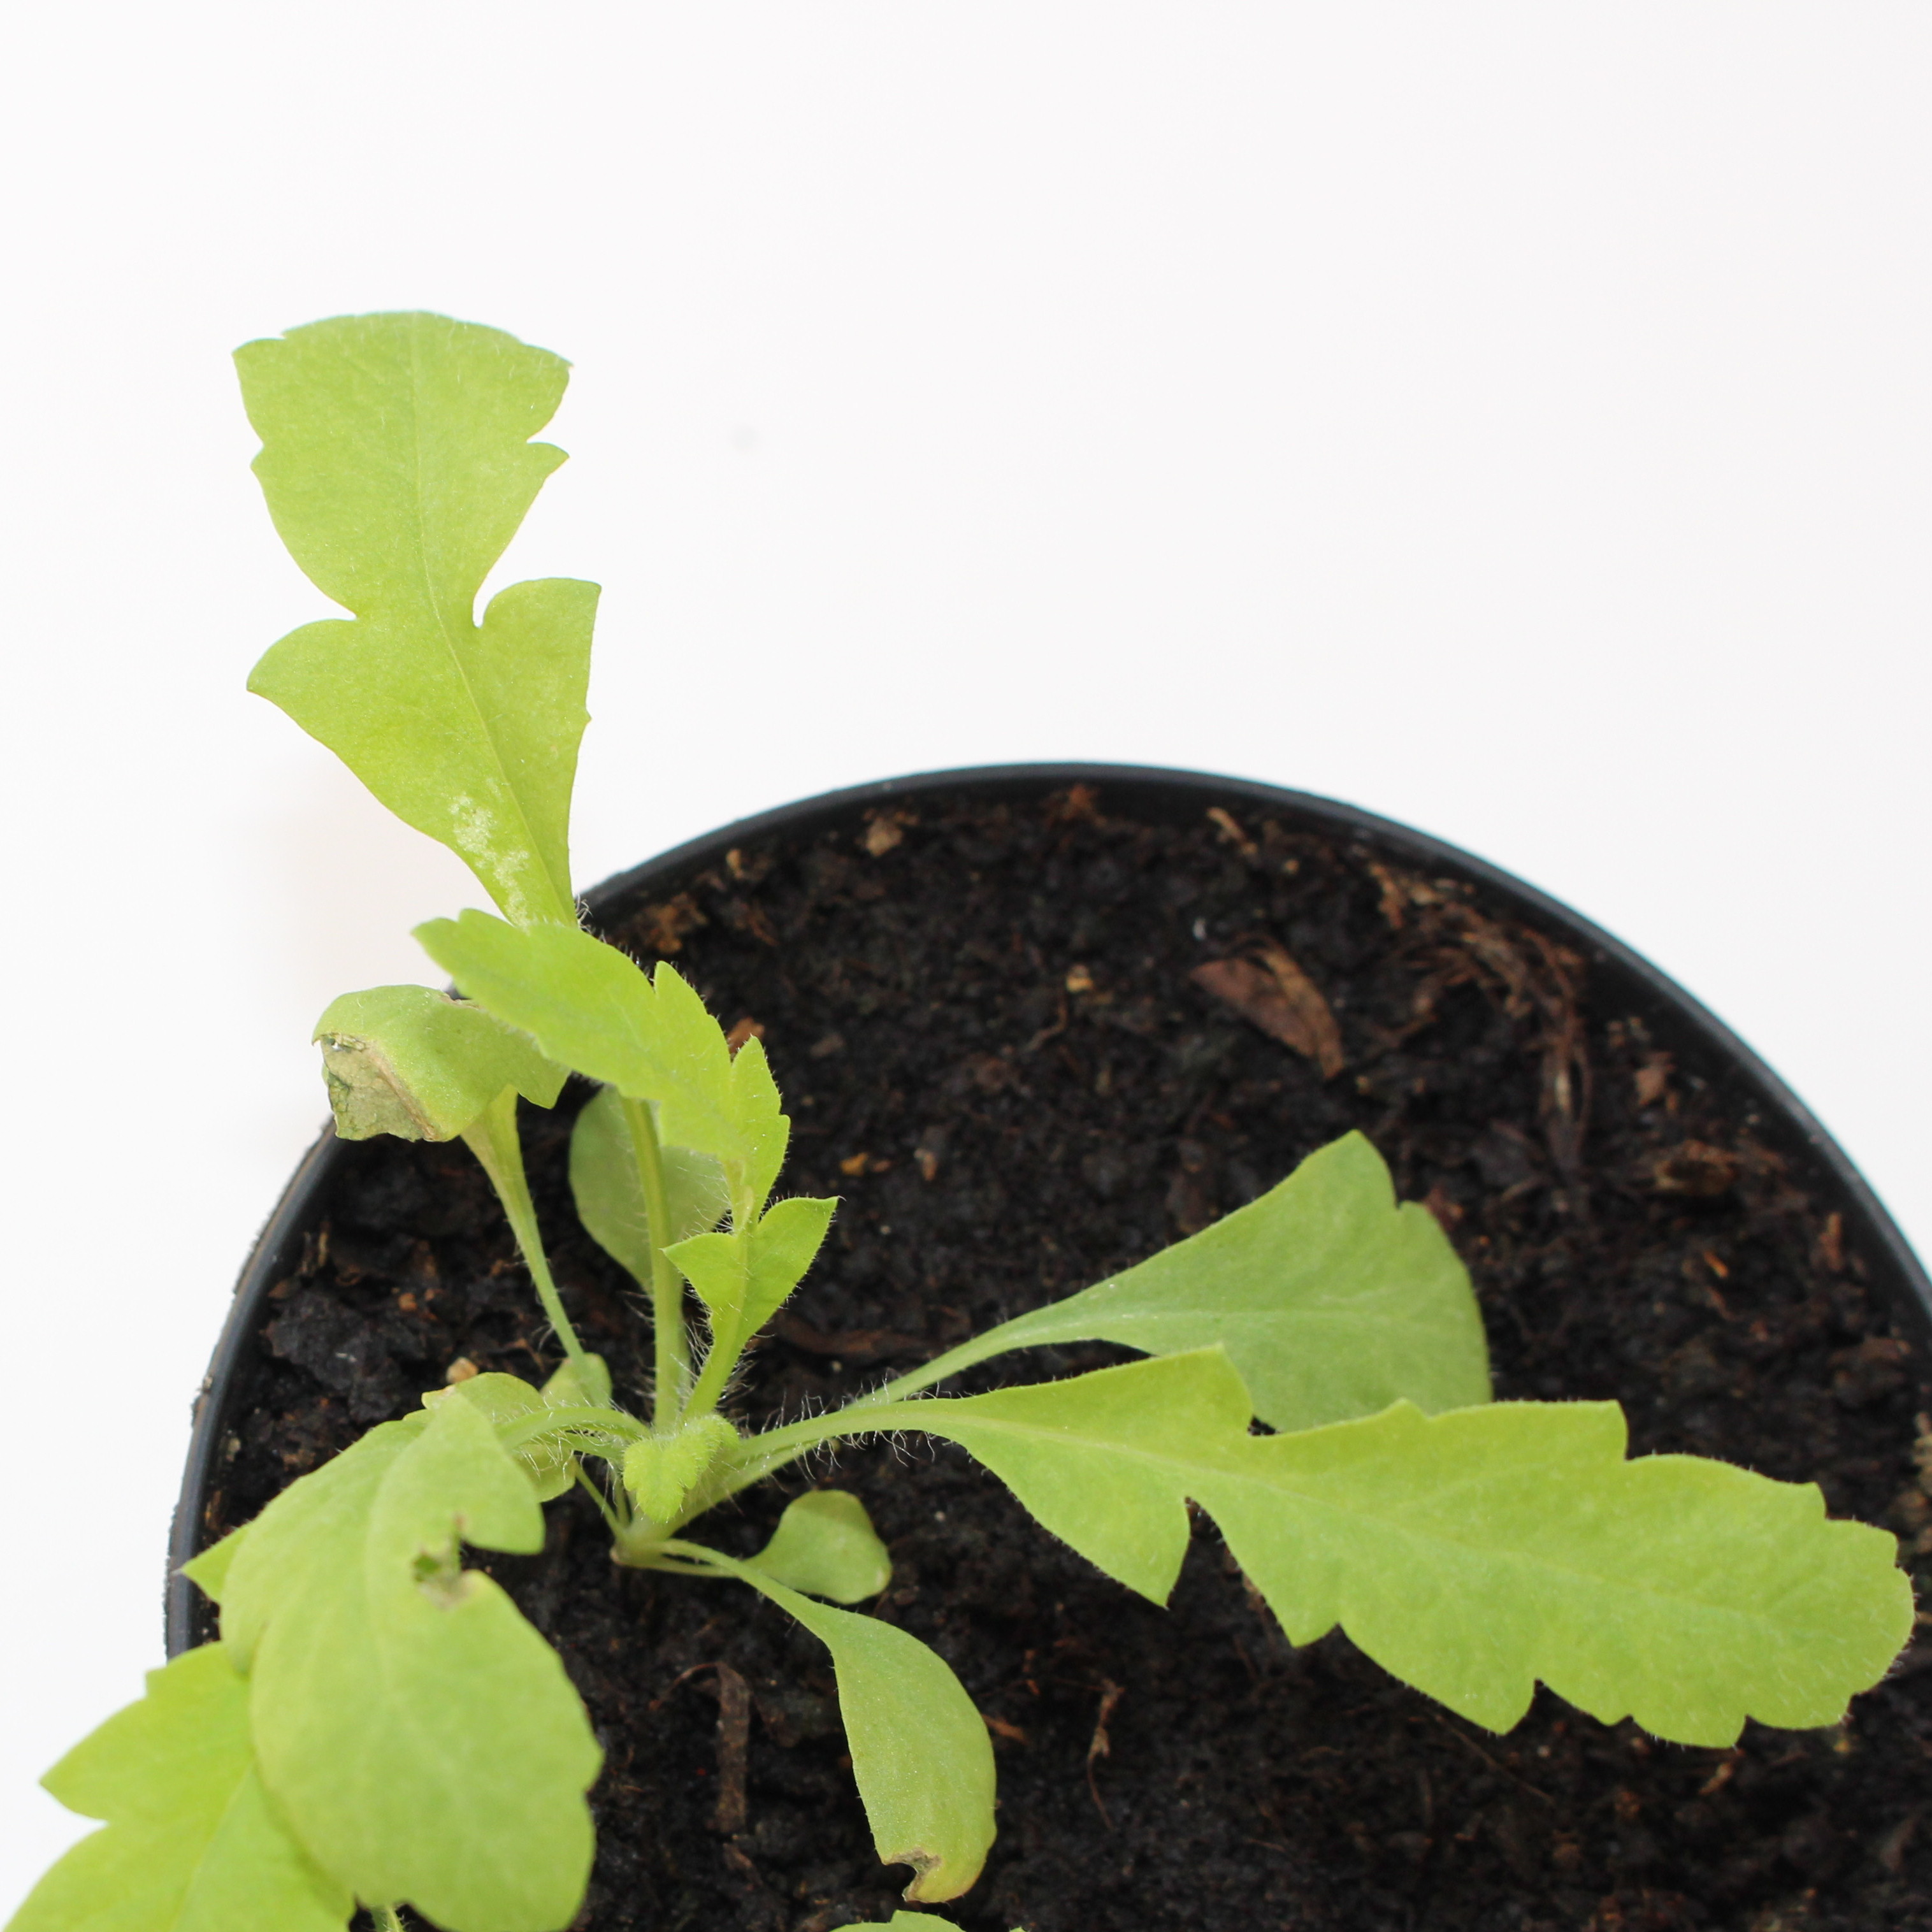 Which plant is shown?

Papaver rhoeas
